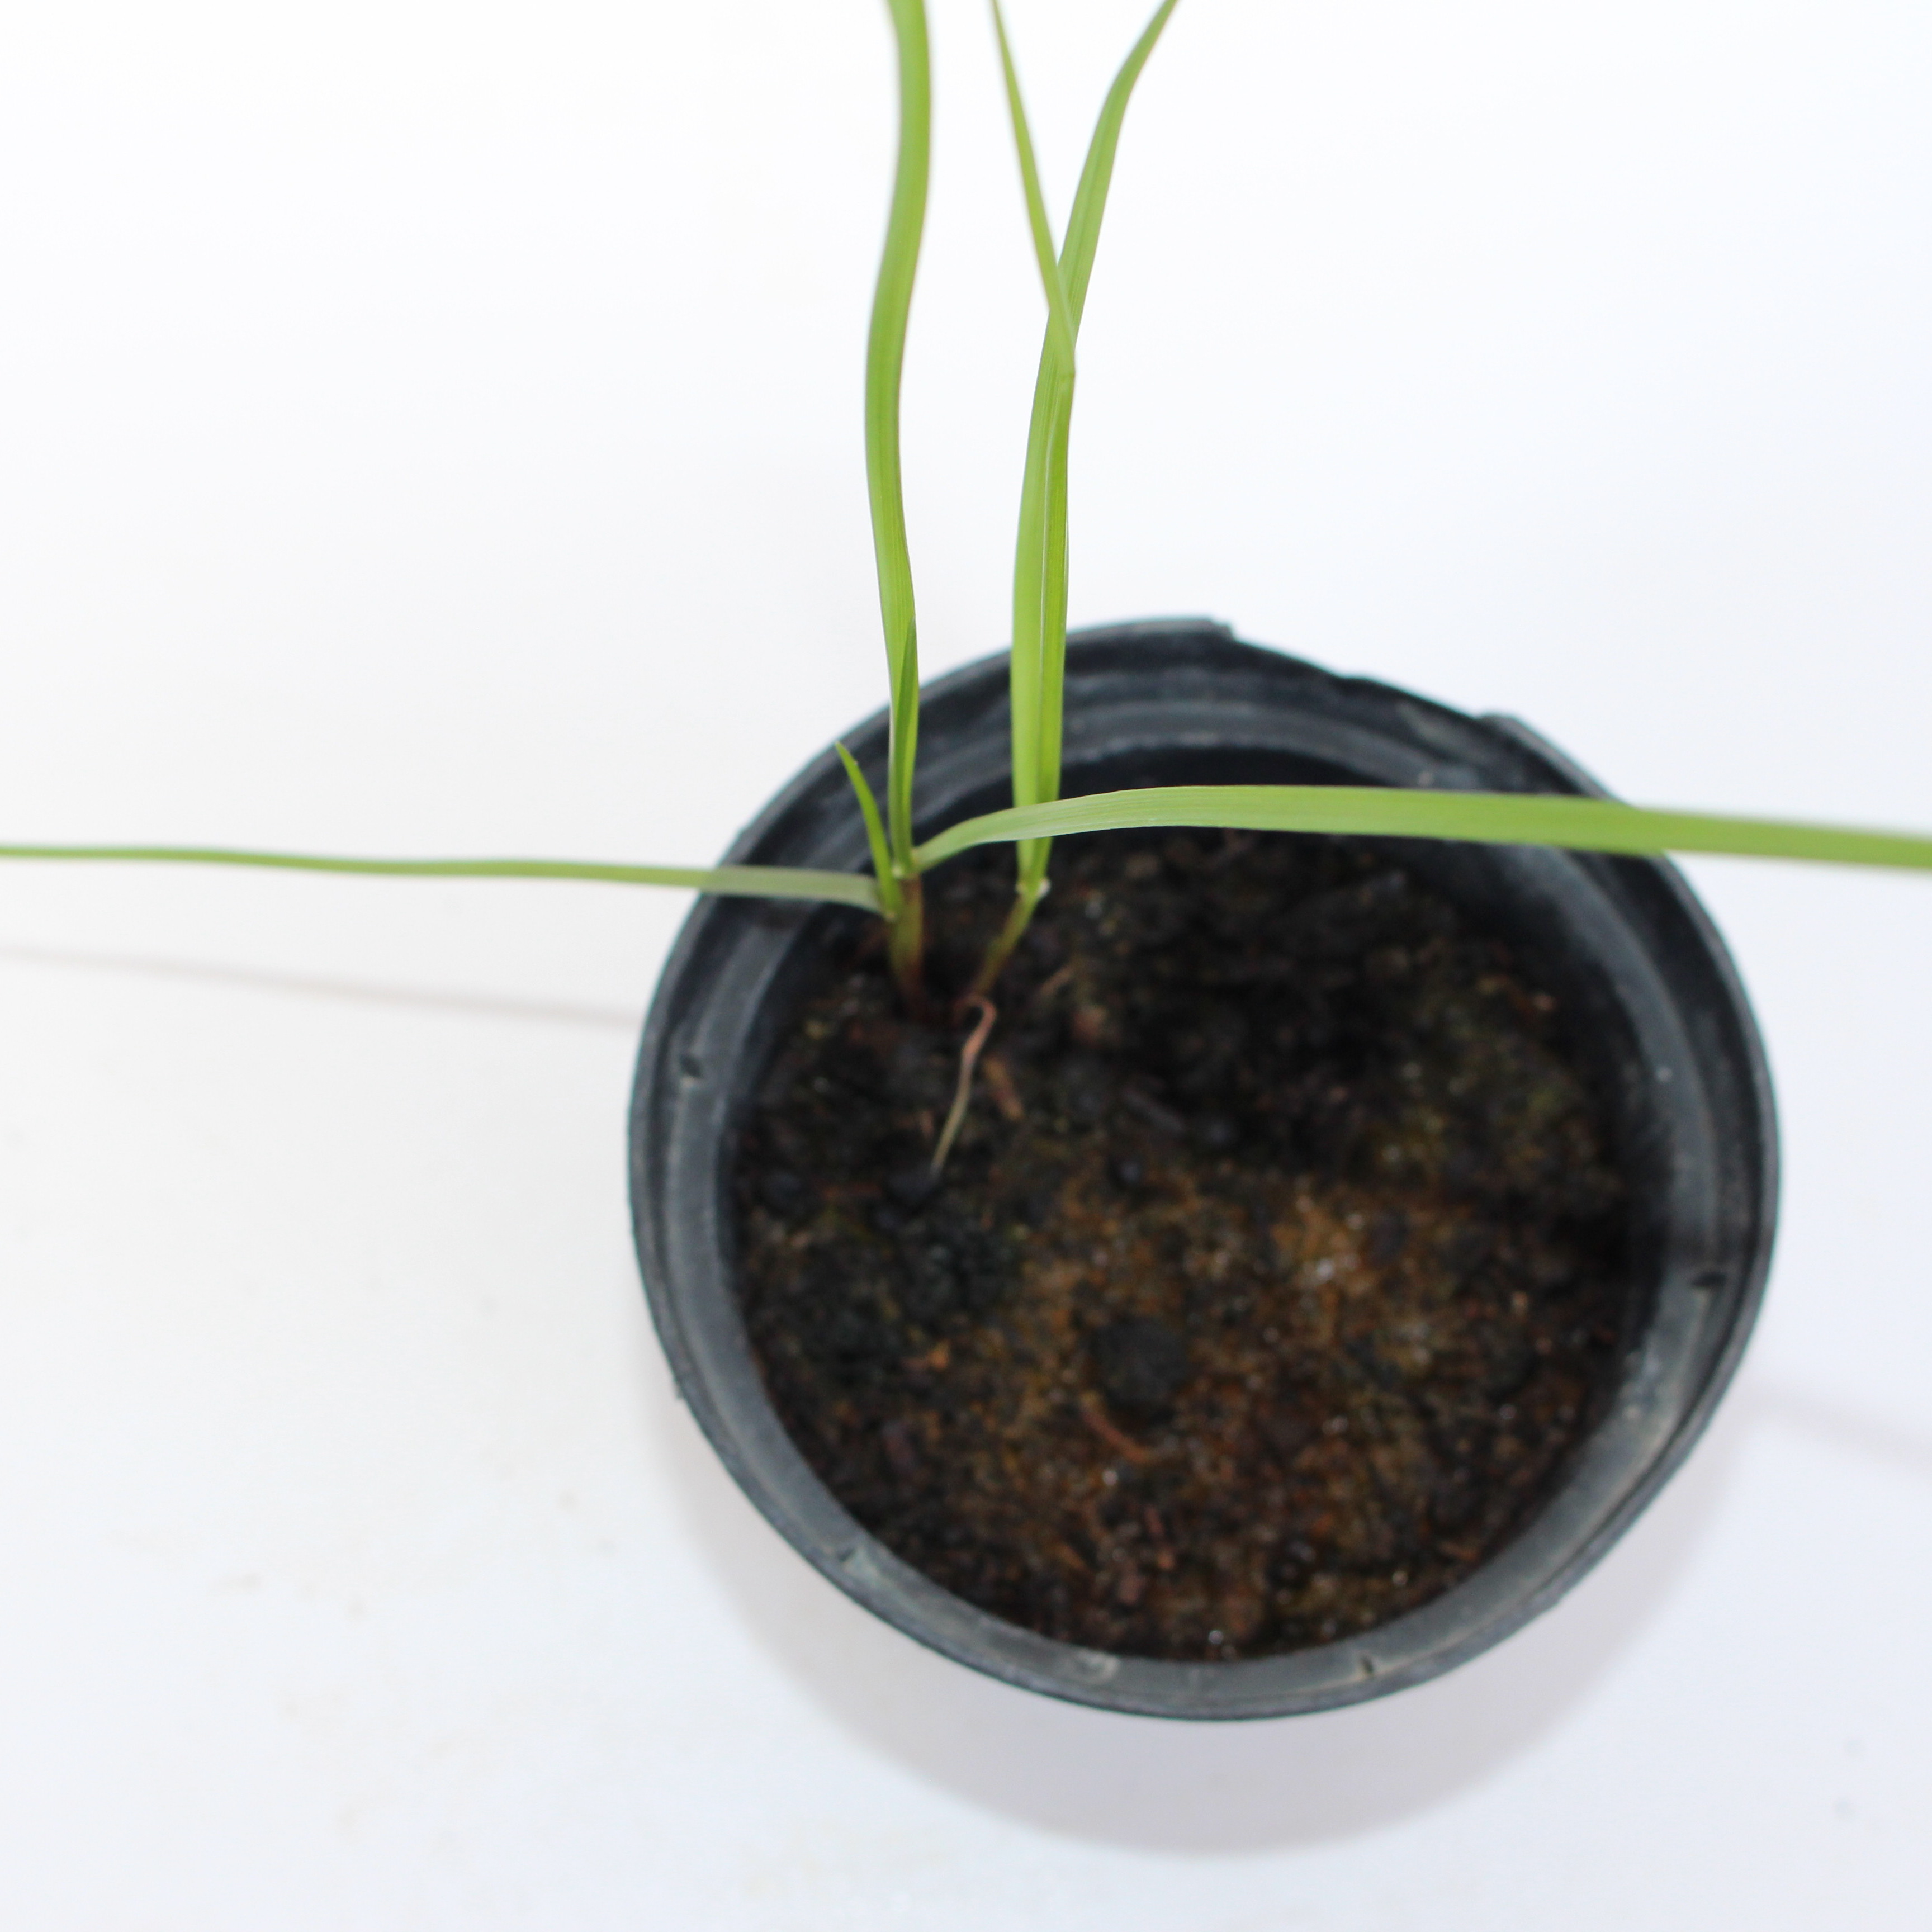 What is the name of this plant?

Lolium multiflorum
